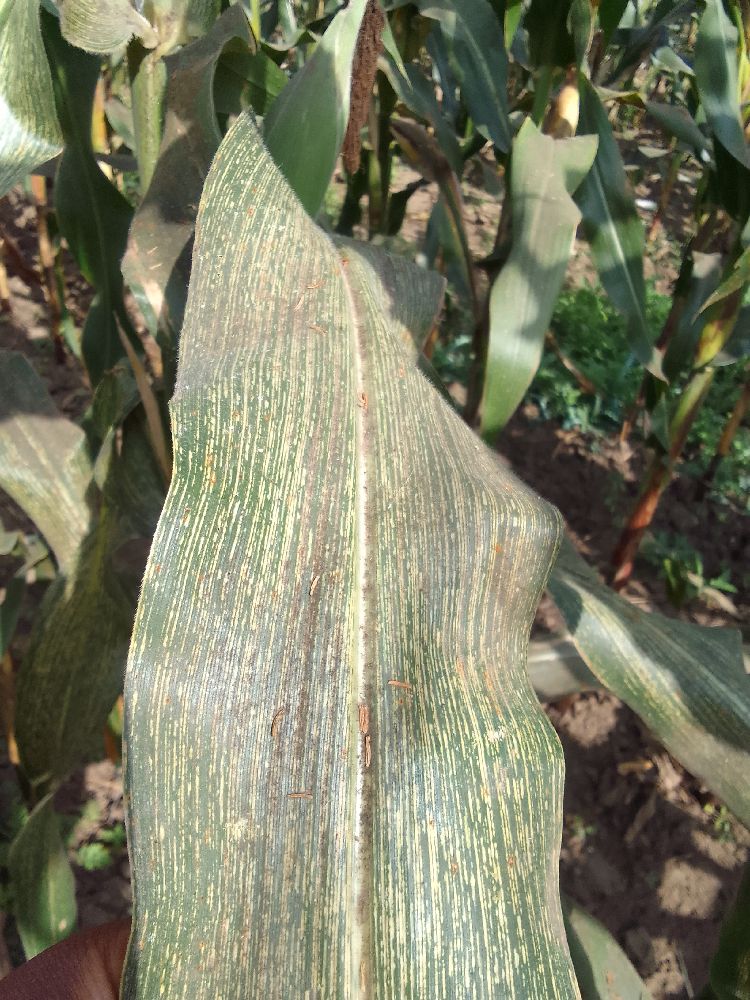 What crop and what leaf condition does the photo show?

maize, maize streak virus
